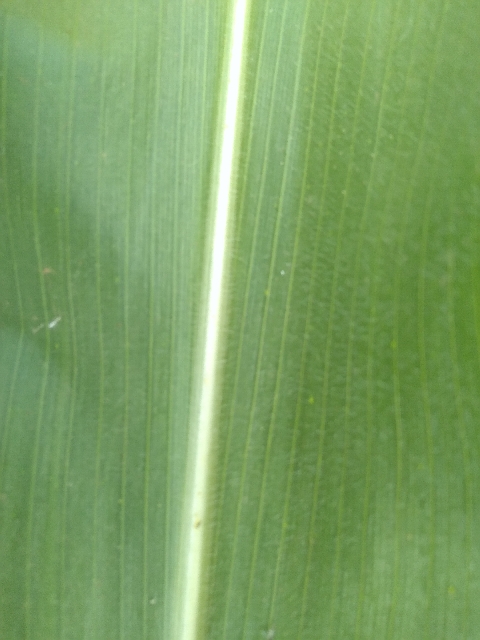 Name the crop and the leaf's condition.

maize, healthy
